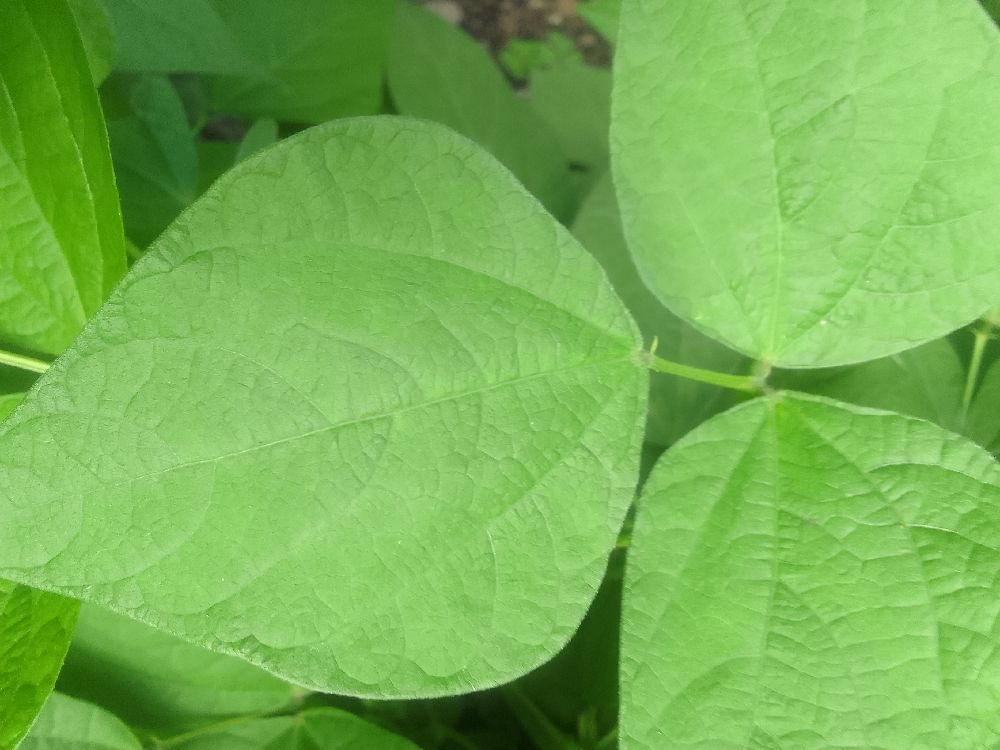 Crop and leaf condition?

common bean, healthy
